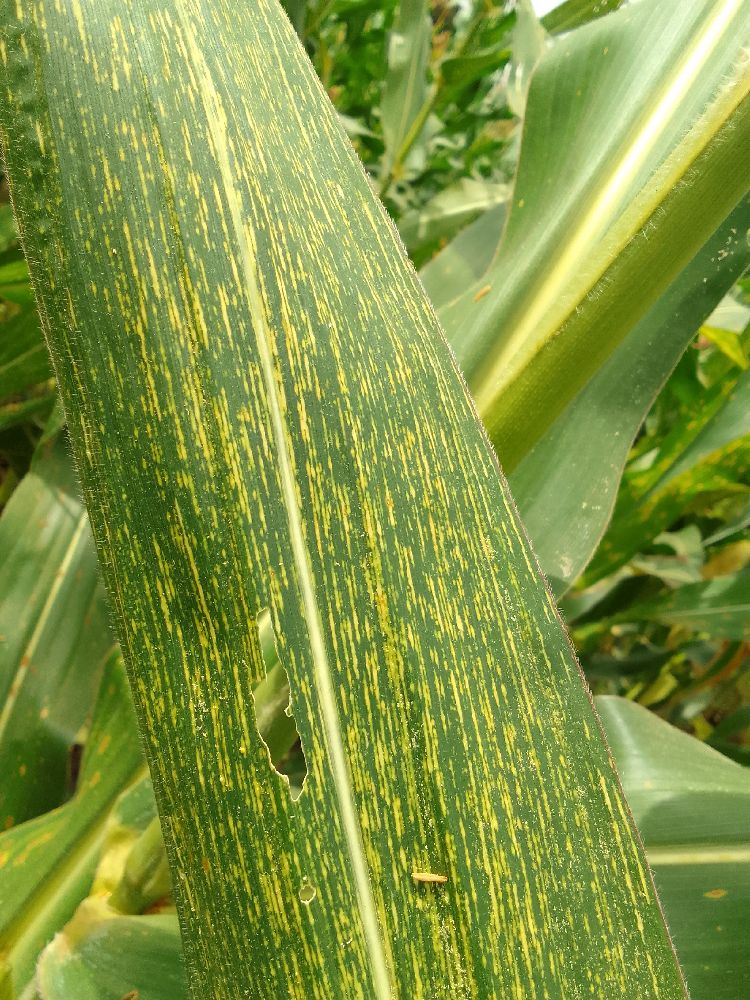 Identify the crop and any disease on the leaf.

maize, maize streak virus
